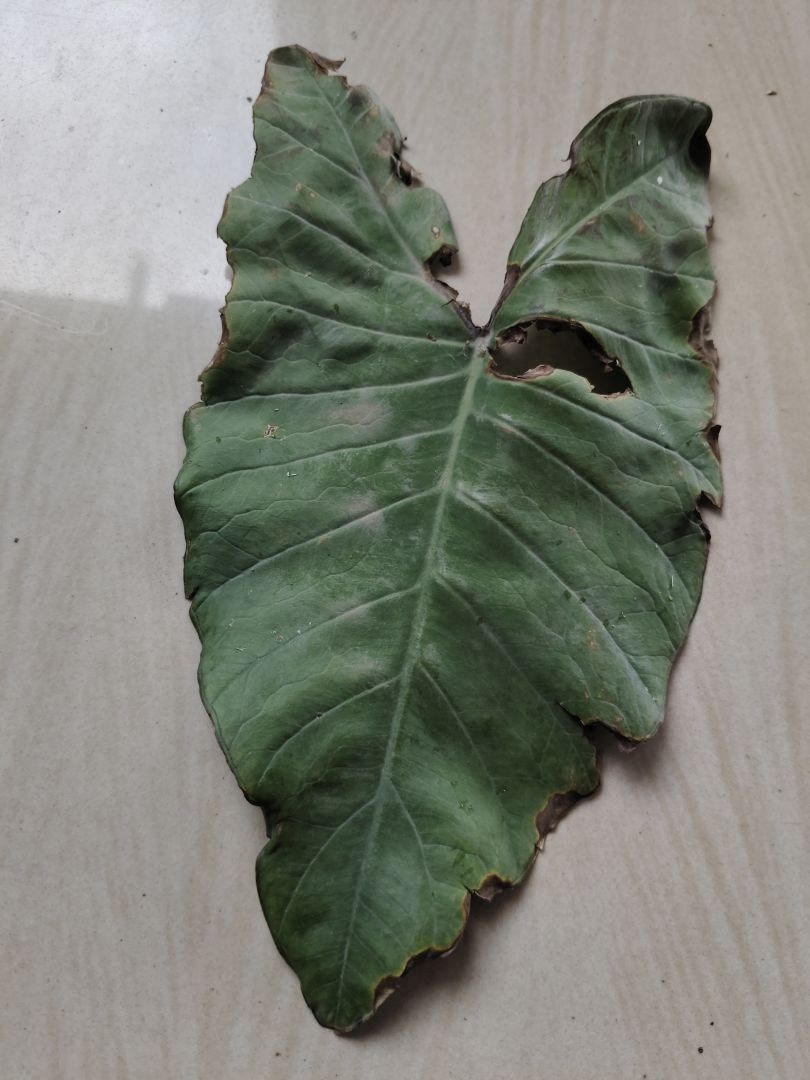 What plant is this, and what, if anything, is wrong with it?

taro, leaf blight
